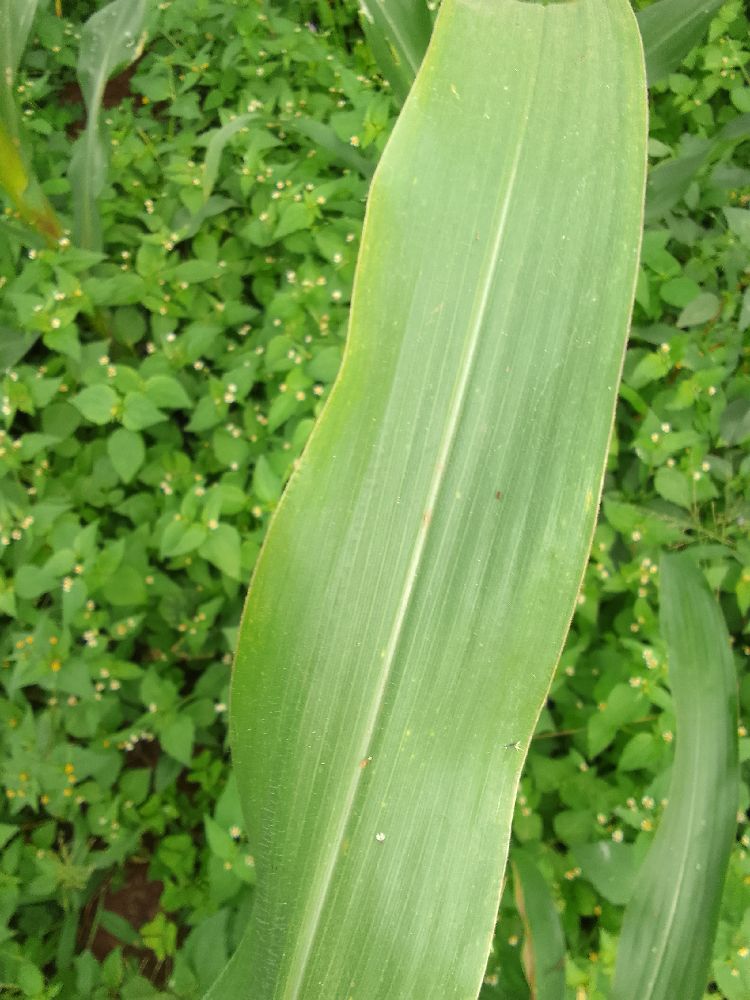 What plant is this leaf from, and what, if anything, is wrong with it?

maize, healthy
